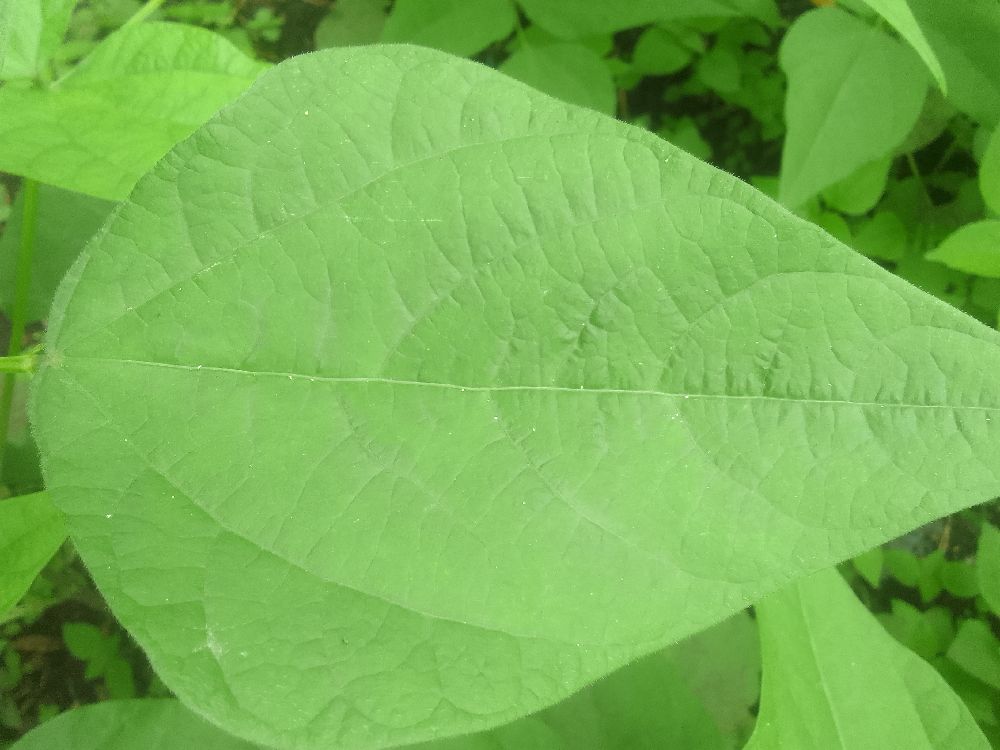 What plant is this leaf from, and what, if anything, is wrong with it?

common bean, healthy
